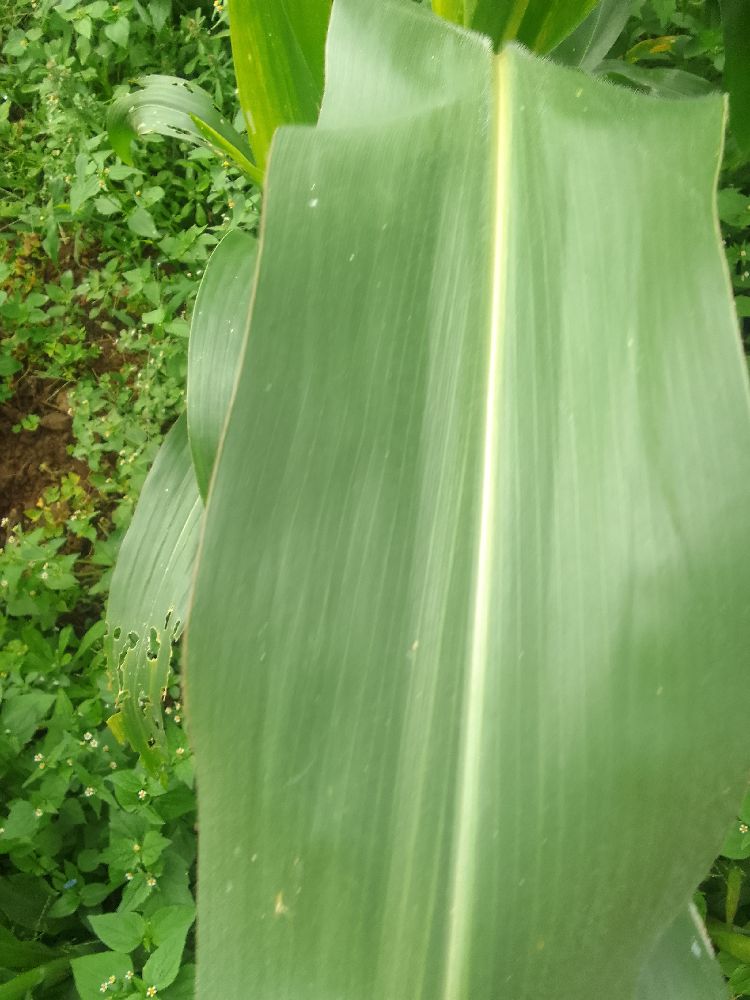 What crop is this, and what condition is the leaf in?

maize, healthy
